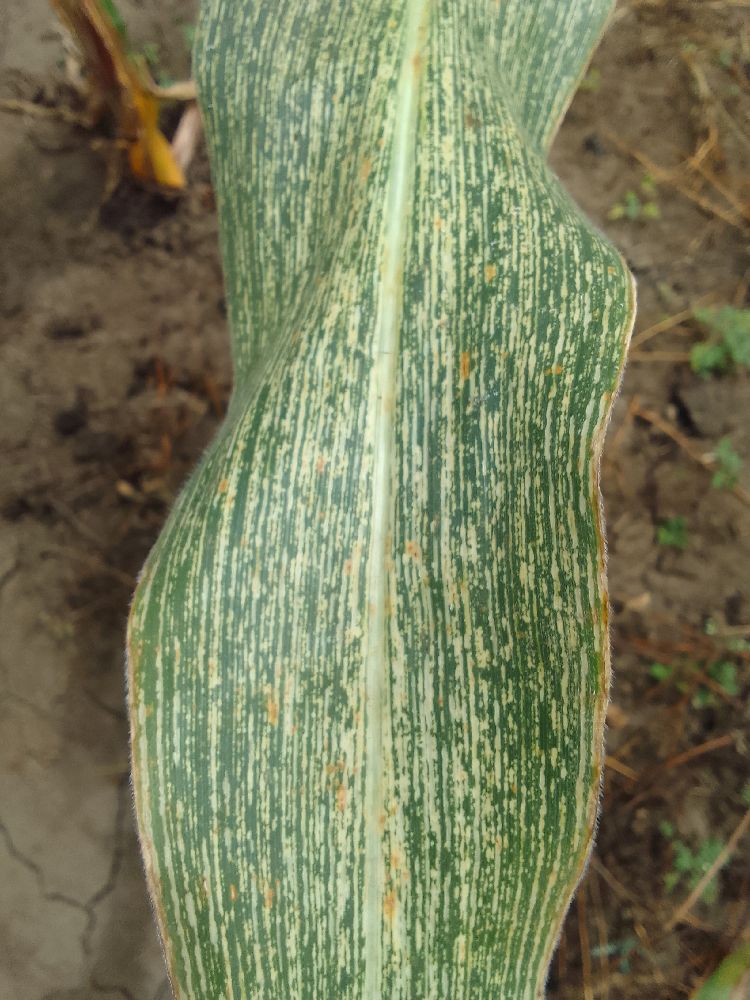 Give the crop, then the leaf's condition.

maize, maize streak virus
